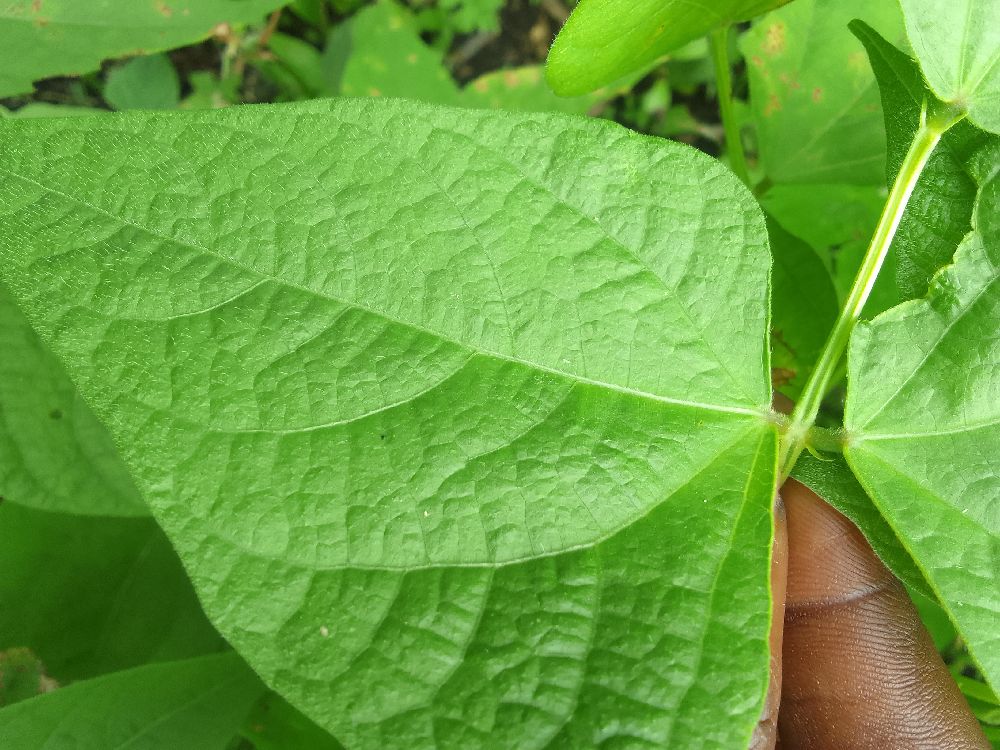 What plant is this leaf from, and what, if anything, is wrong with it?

common bean, healthy
